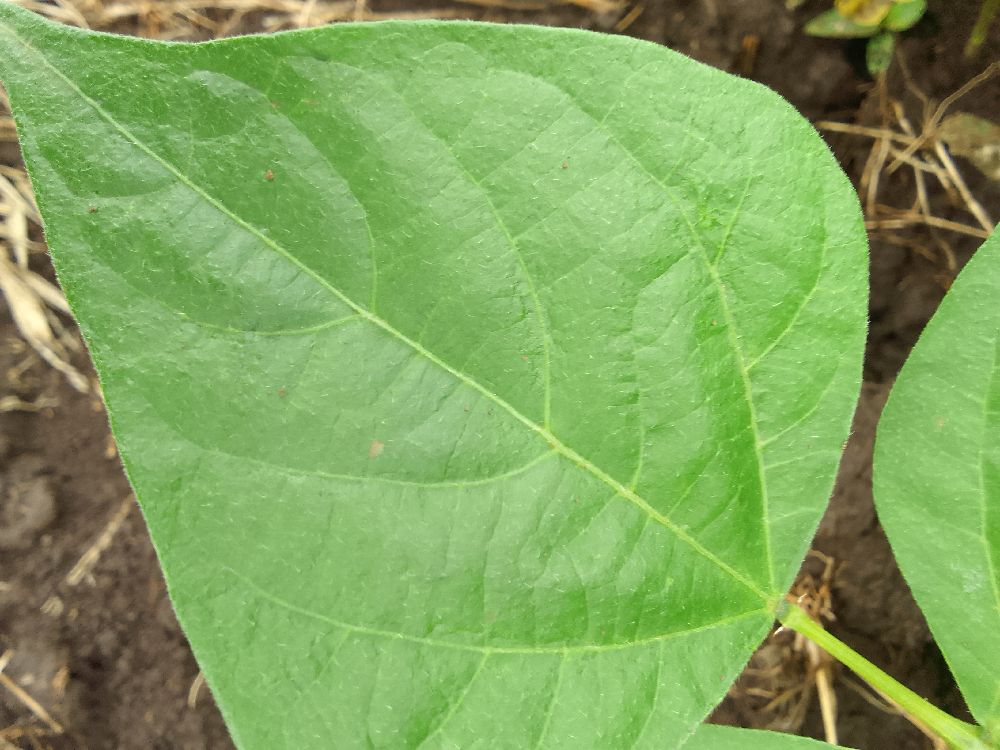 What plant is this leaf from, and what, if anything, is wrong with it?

common bean, healthy
